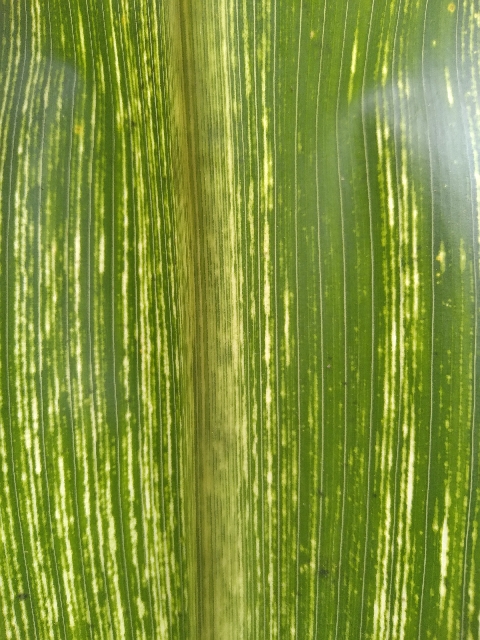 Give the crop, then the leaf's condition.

maize, maize streak virus
